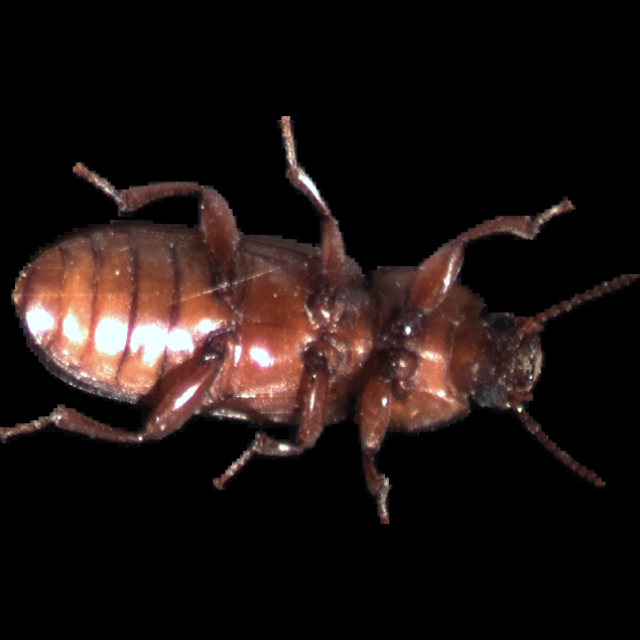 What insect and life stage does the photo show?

mealworm beetle
